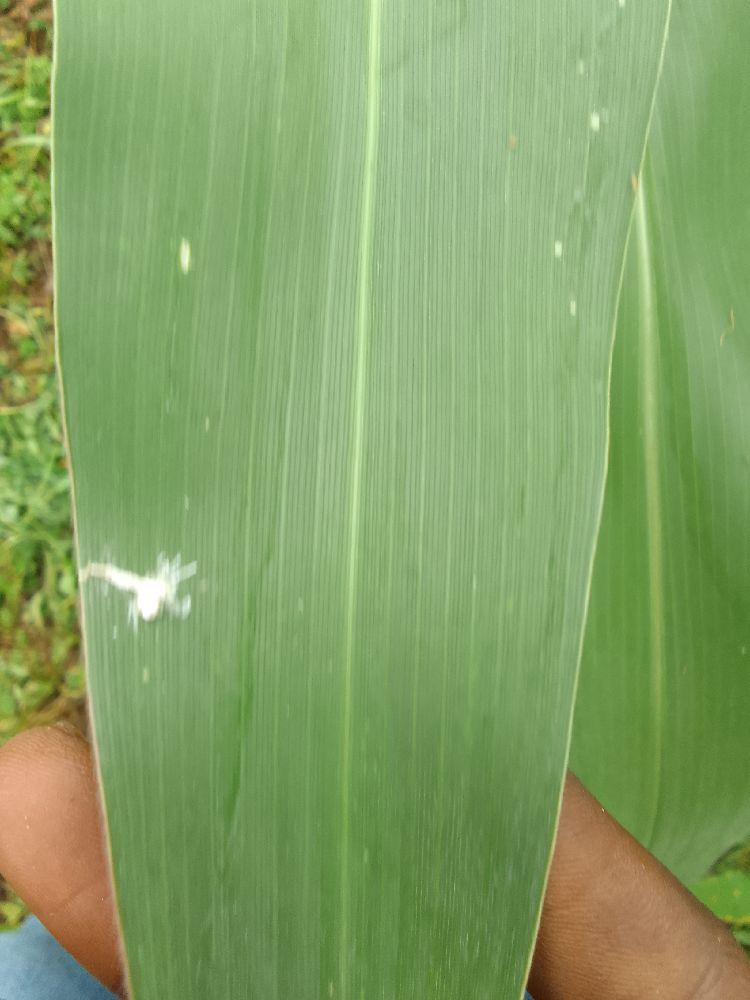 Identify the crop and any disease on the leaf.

maize, healthy
